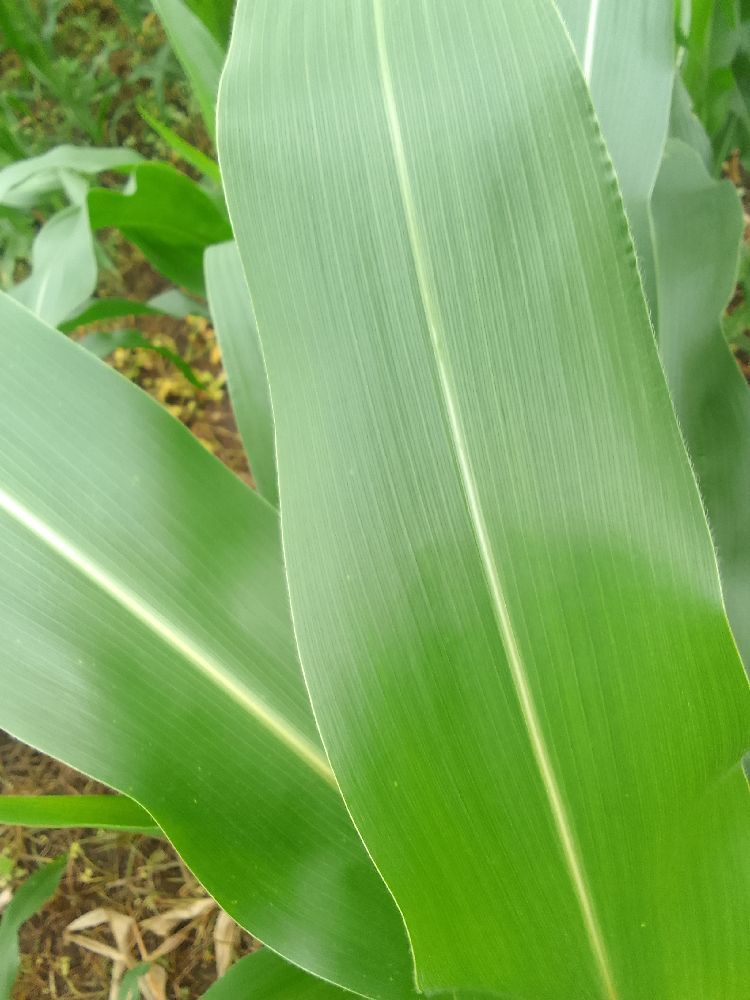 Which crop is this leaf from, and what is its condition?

maize, healthy
